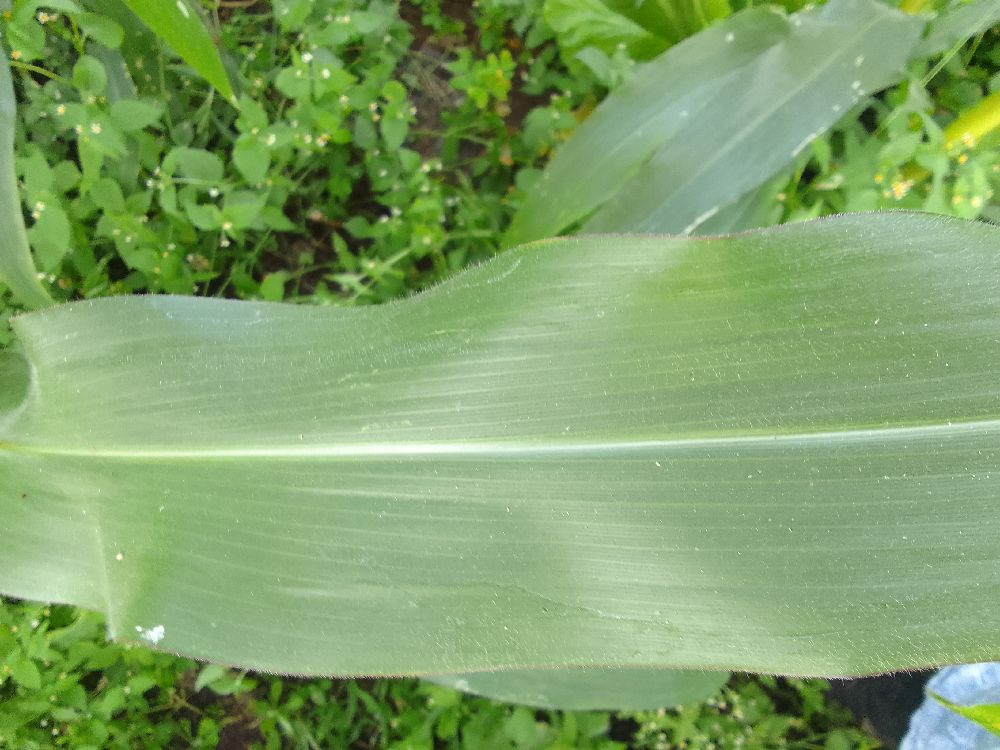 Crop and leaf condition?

maize, healthy
